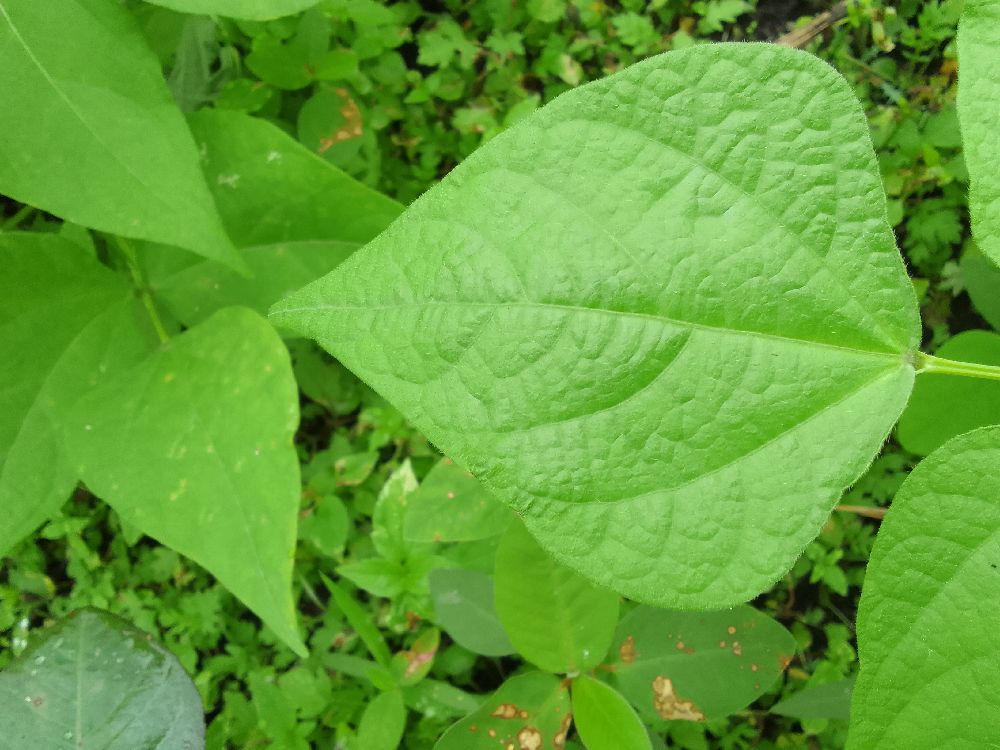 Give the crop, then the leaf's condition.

common bean, healthy
